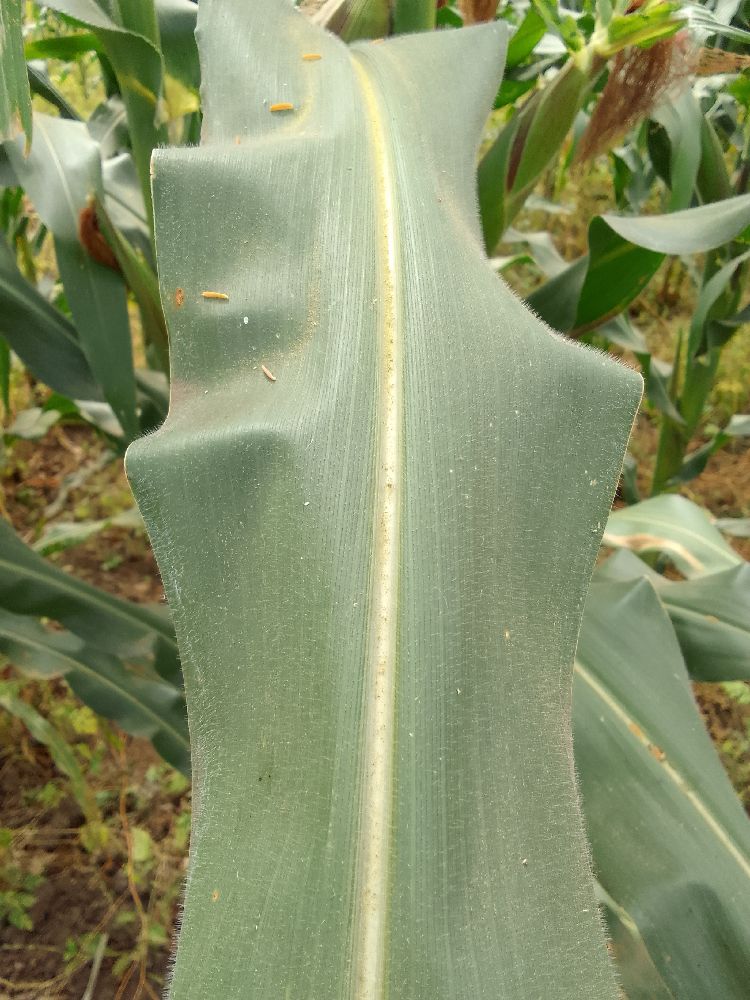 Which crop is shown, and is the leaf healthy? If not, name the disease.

maize, healthy
